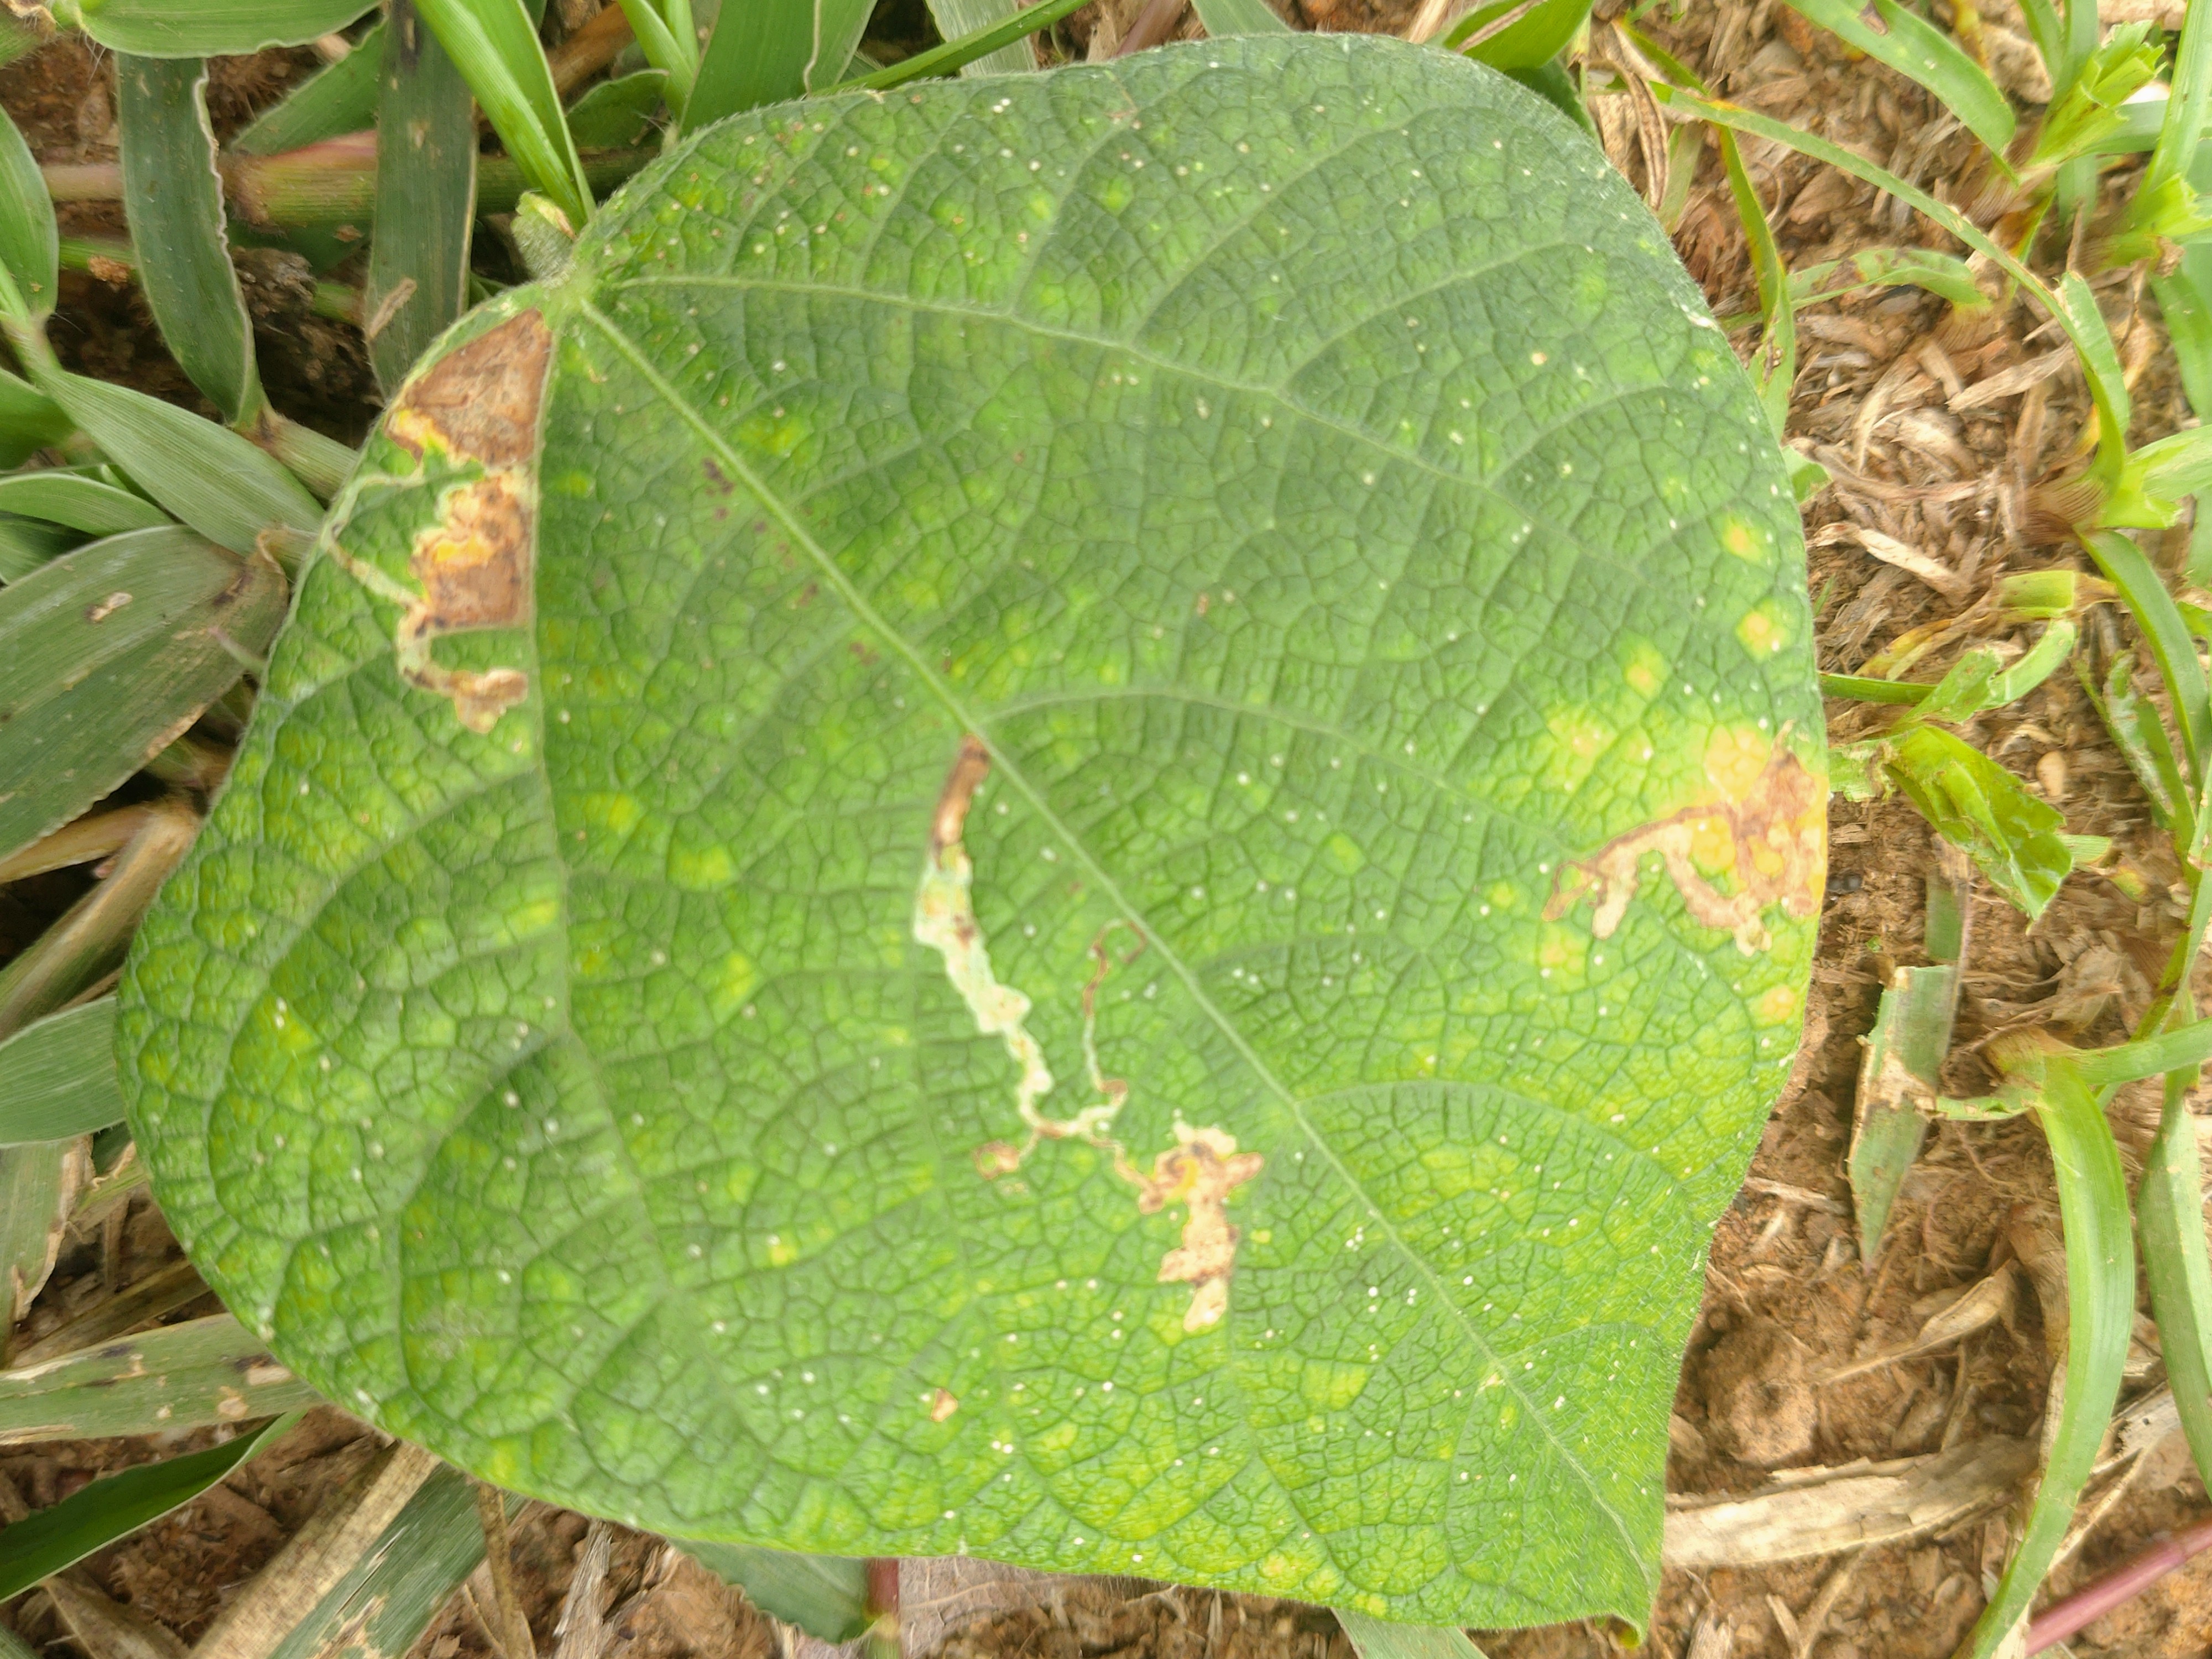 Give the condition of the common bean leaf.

rust
